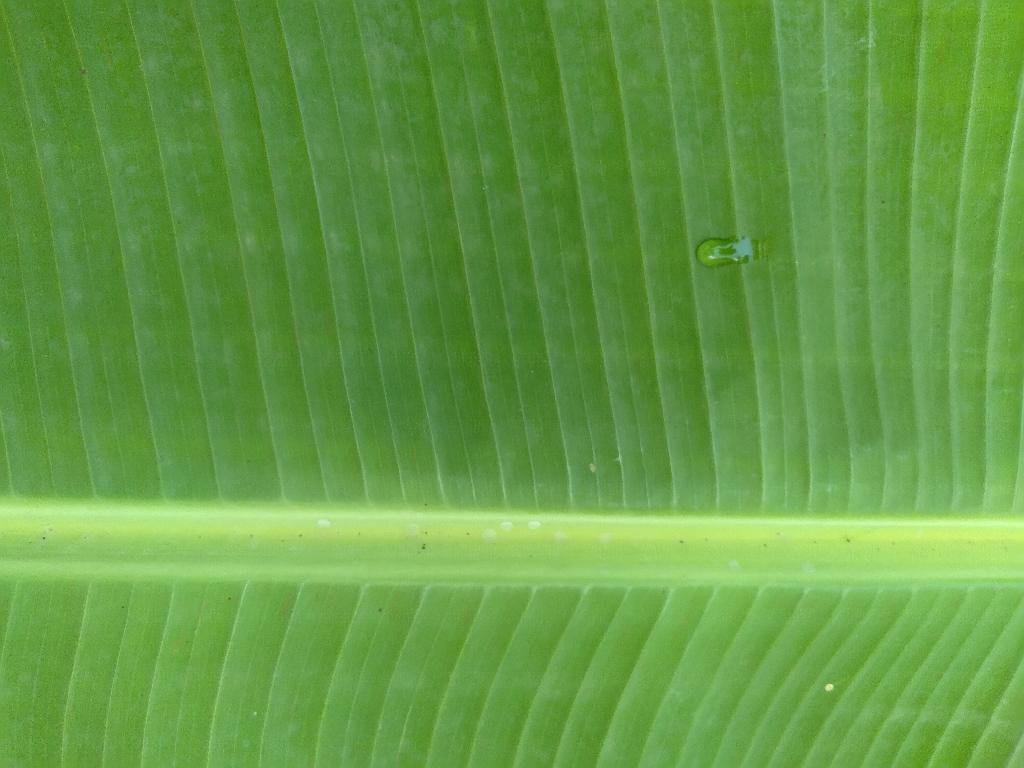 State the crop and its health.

banana, healthy
